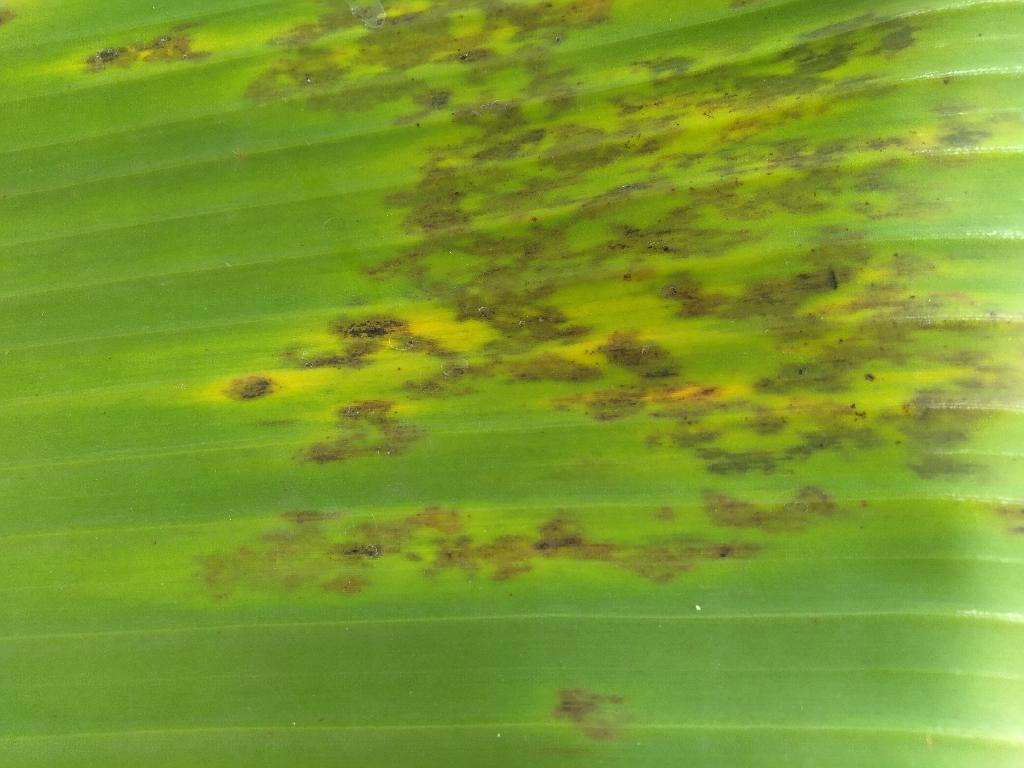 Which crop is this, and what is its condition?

banana, black sigatoka
